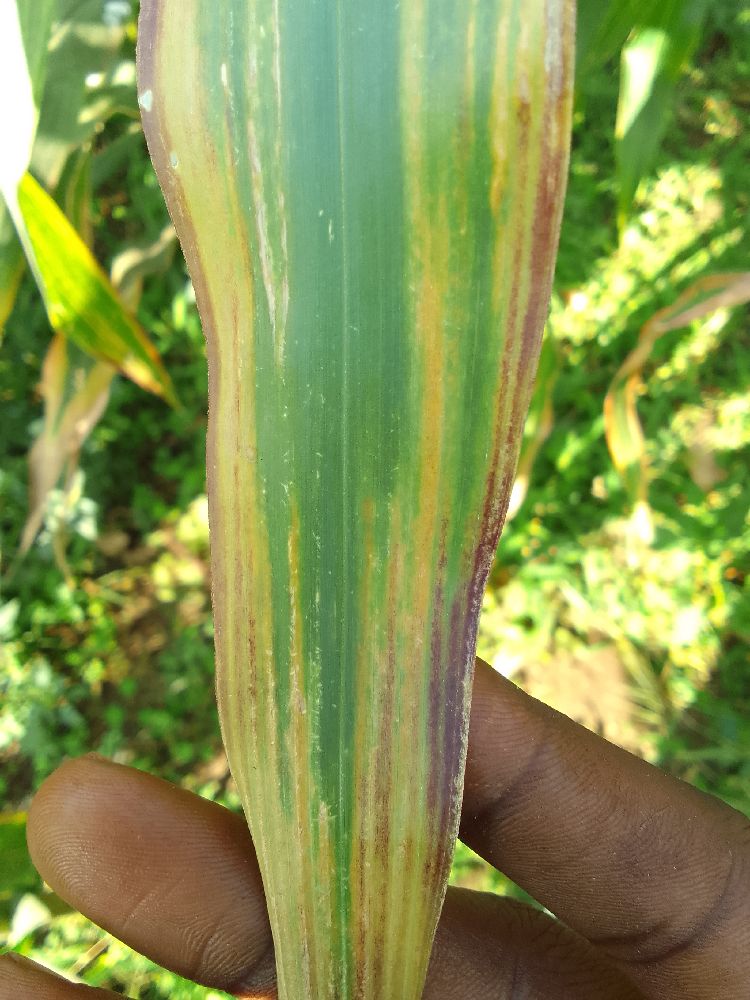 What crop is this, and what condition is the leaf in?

maize, maize lethal necrosis
